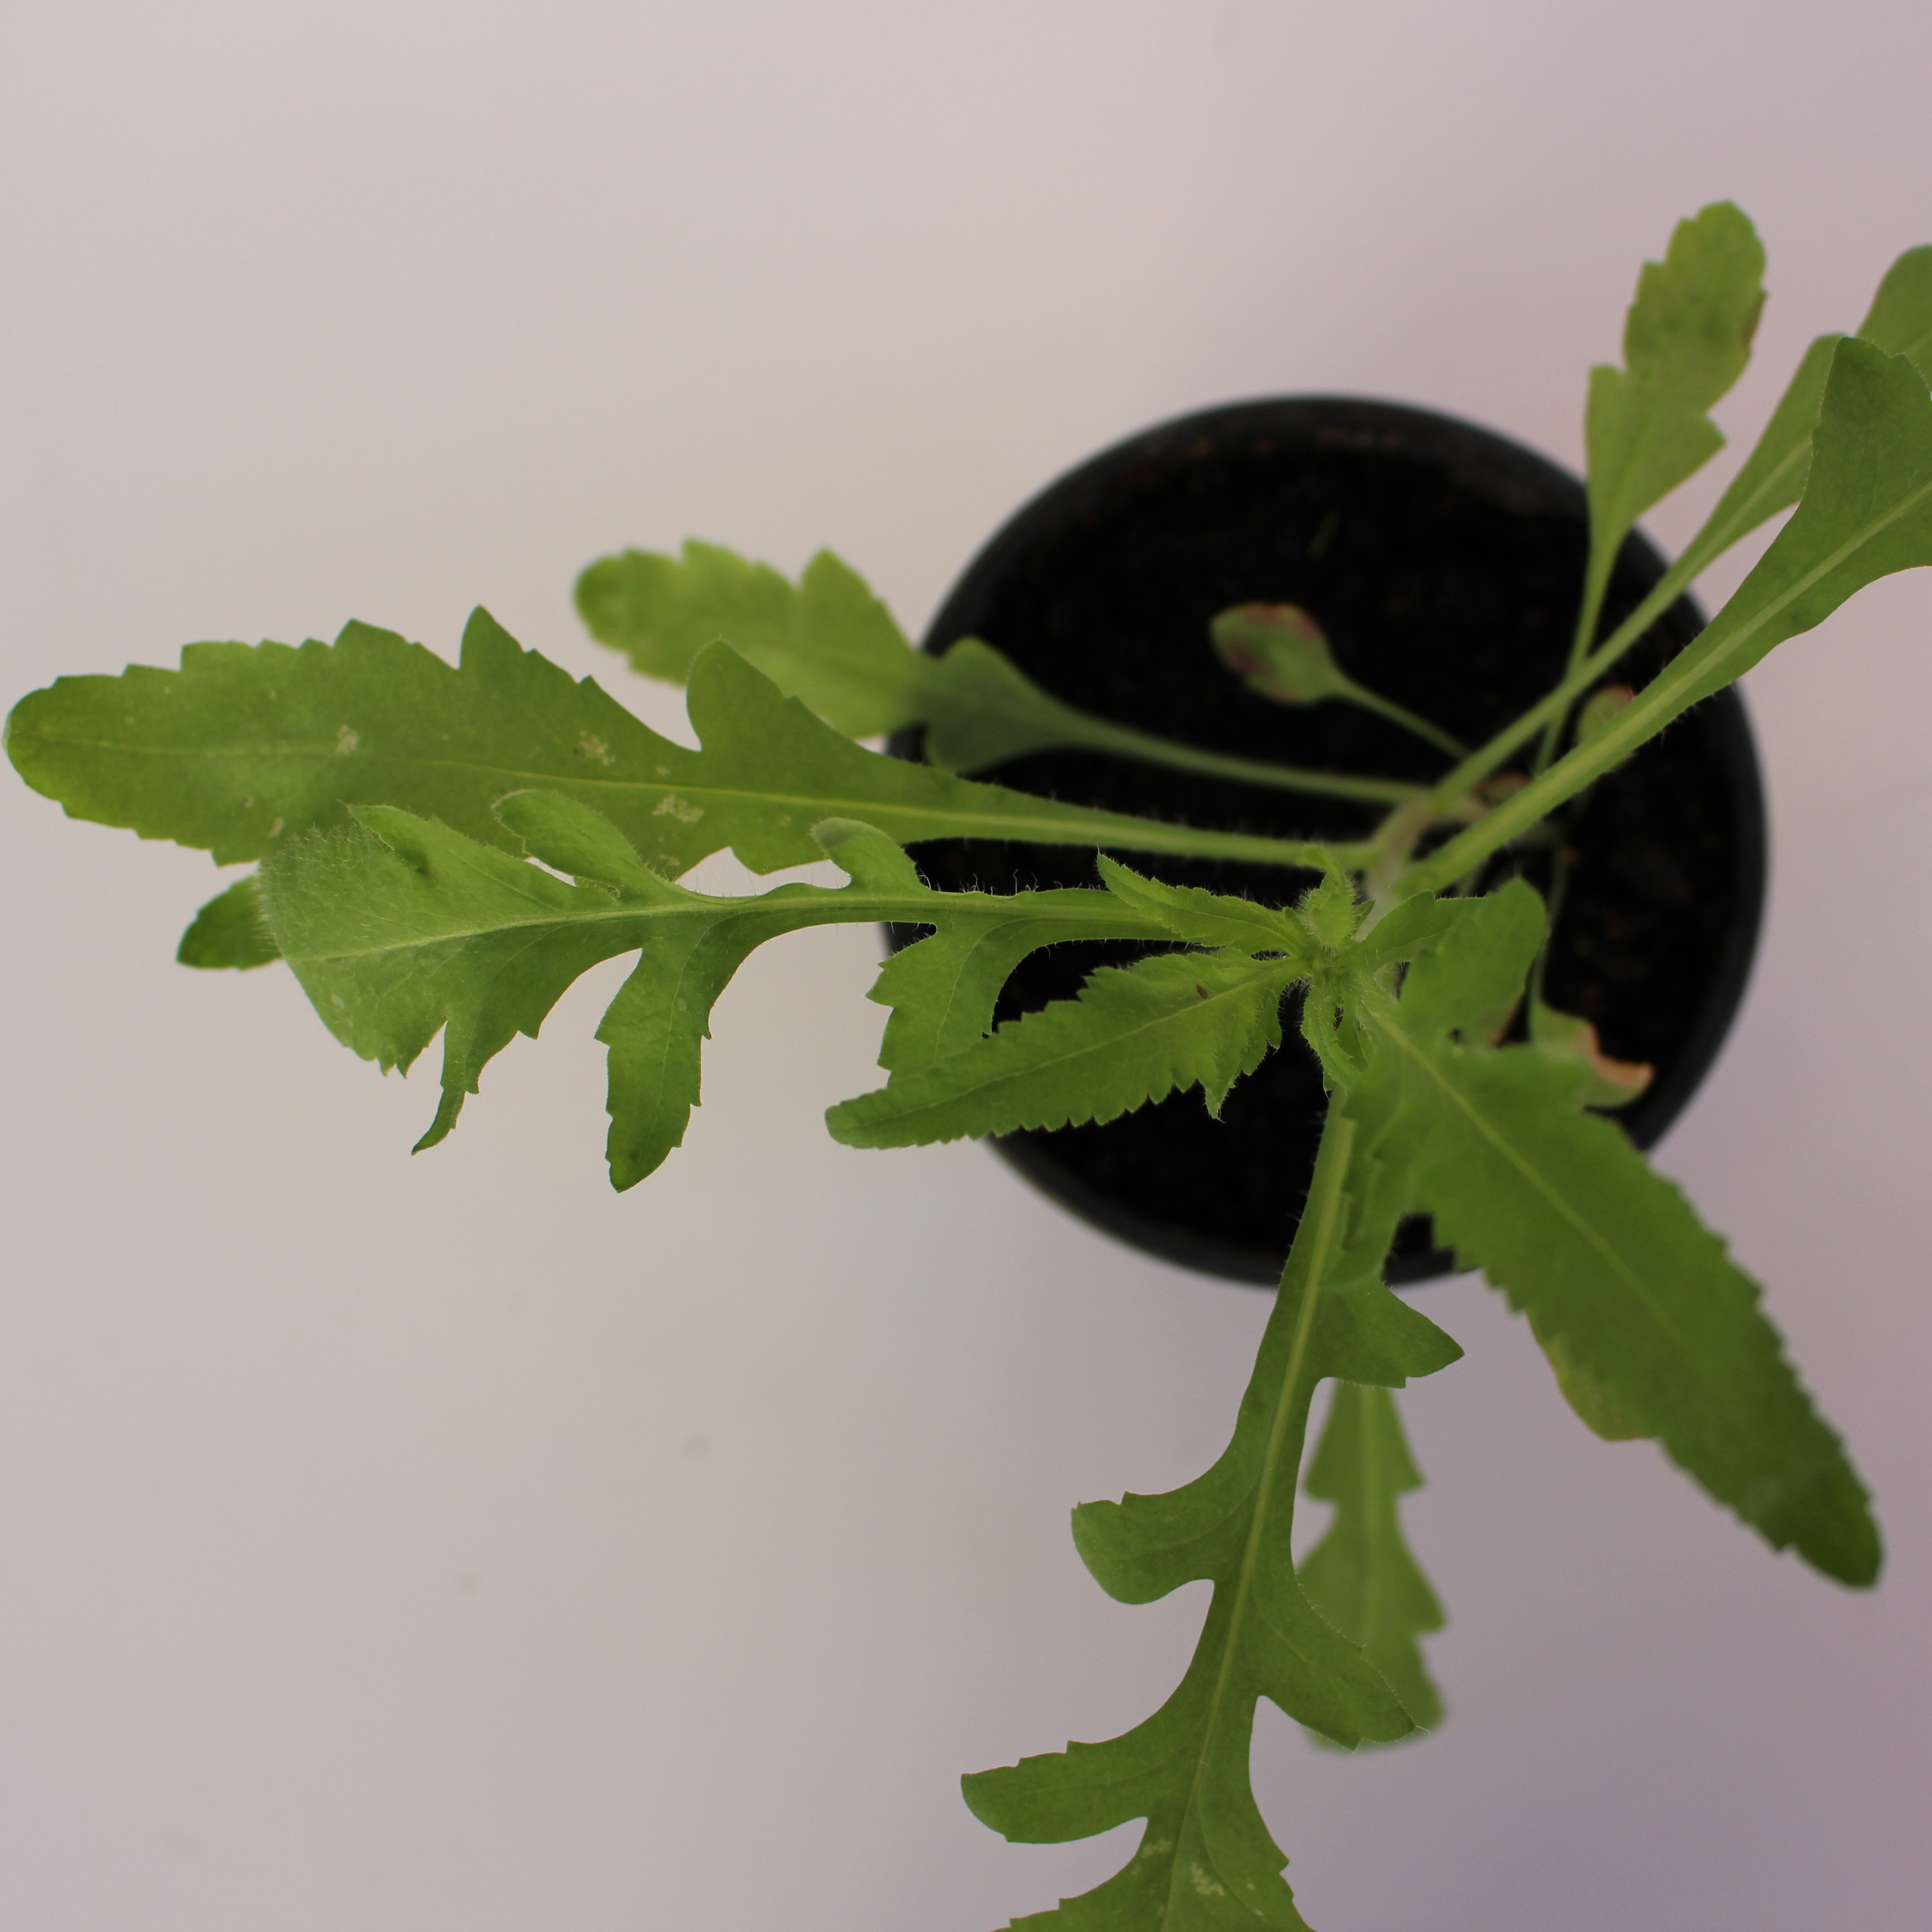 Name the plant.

Papaver rhoeas
